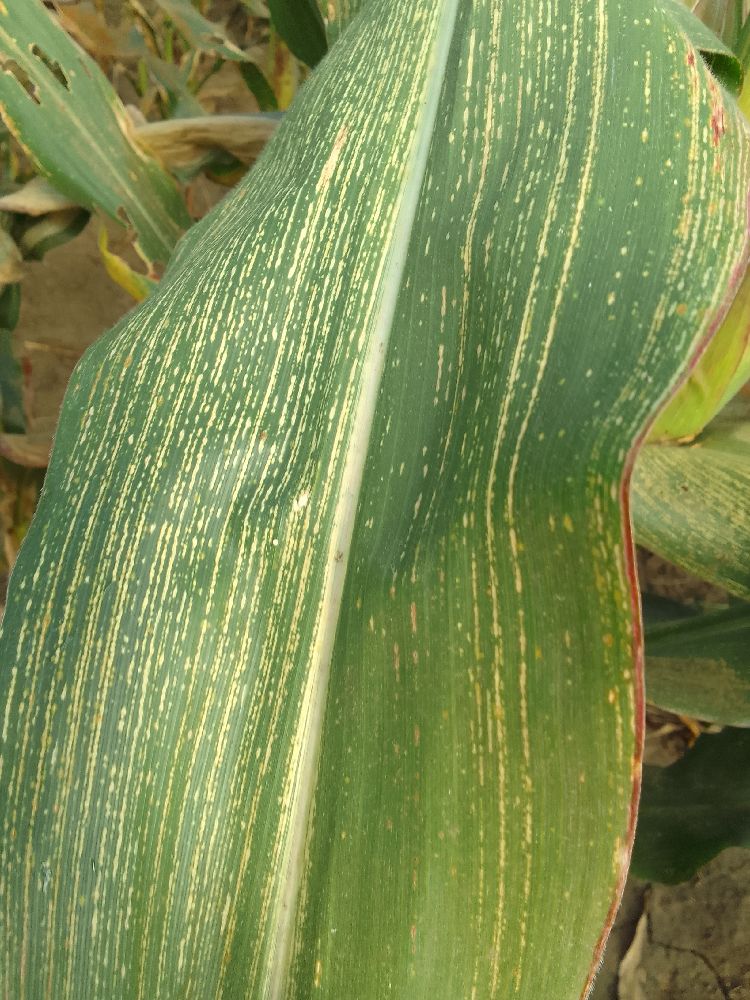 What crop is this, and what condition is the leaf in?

maize, maize streak virus
